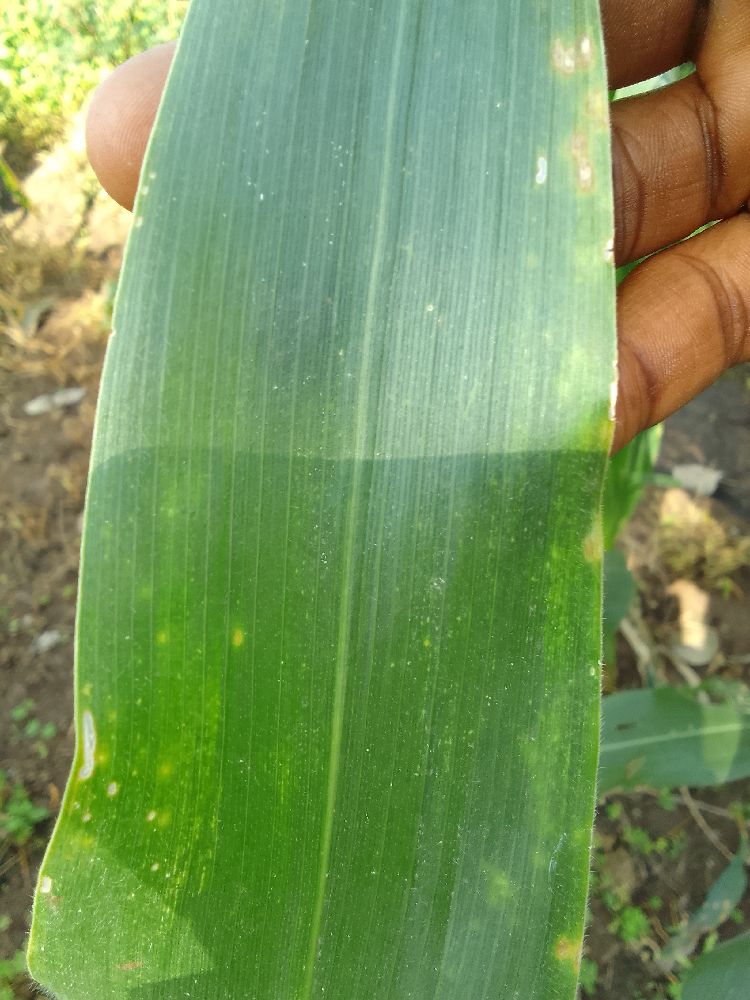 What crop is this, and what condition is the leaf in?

maize, healthy
